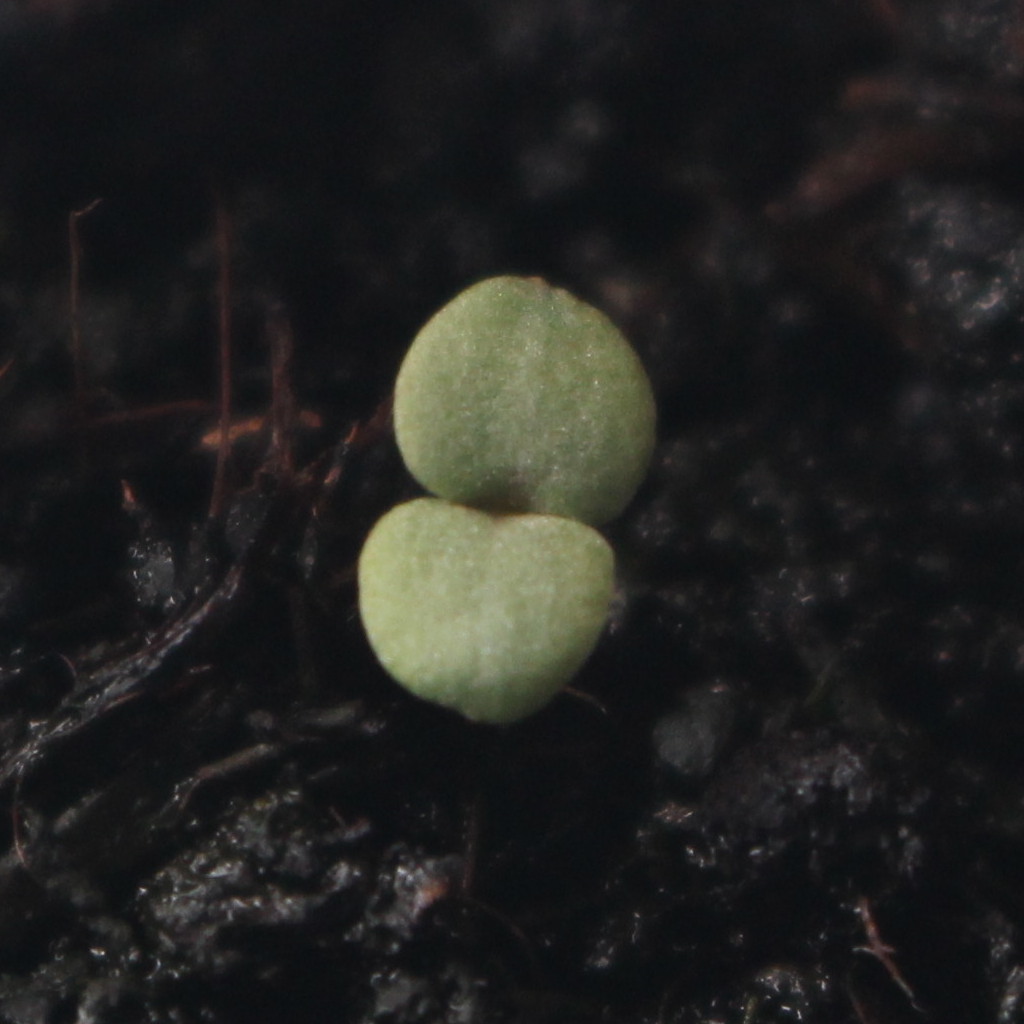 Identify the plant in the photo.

Veronica persica
